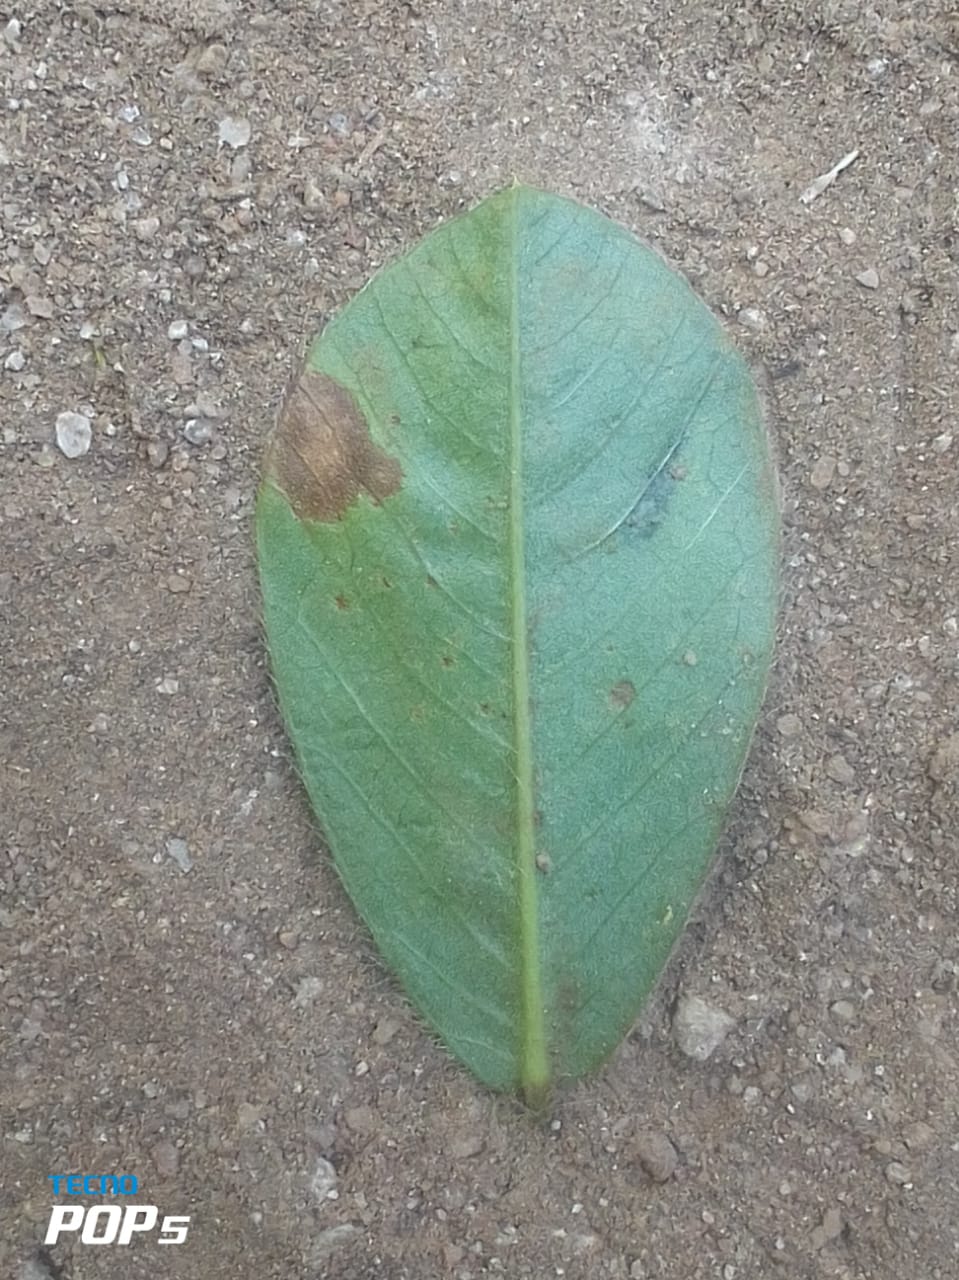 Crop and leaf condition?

peanut, phoma arachidicola
